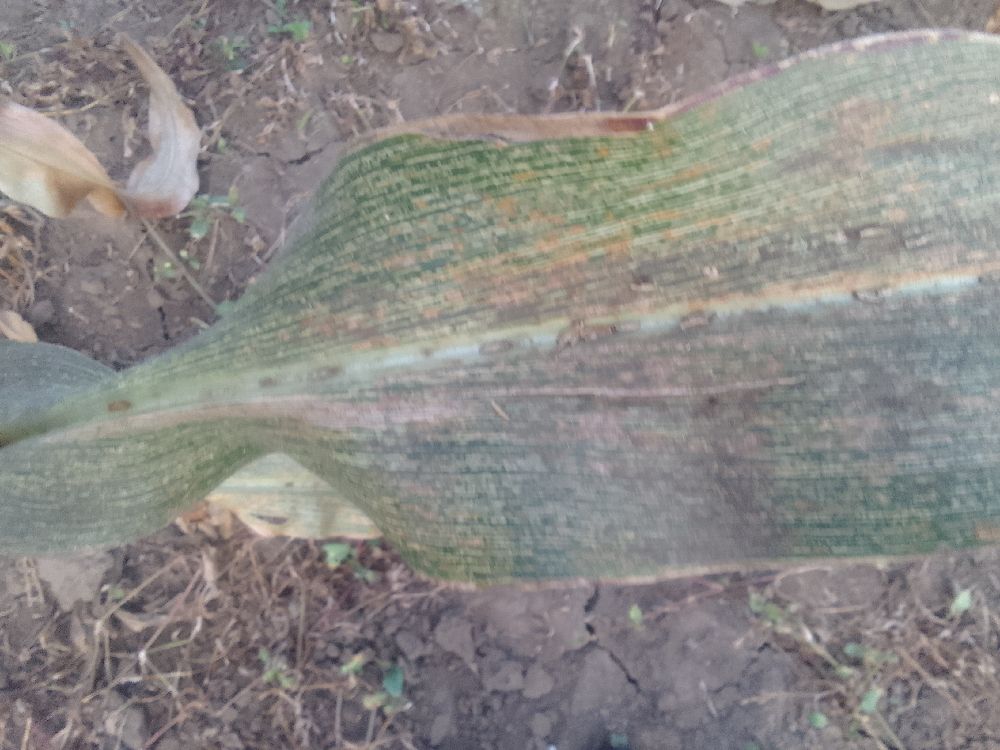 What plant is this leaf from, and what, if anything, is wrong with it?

maize, maize streak virus
